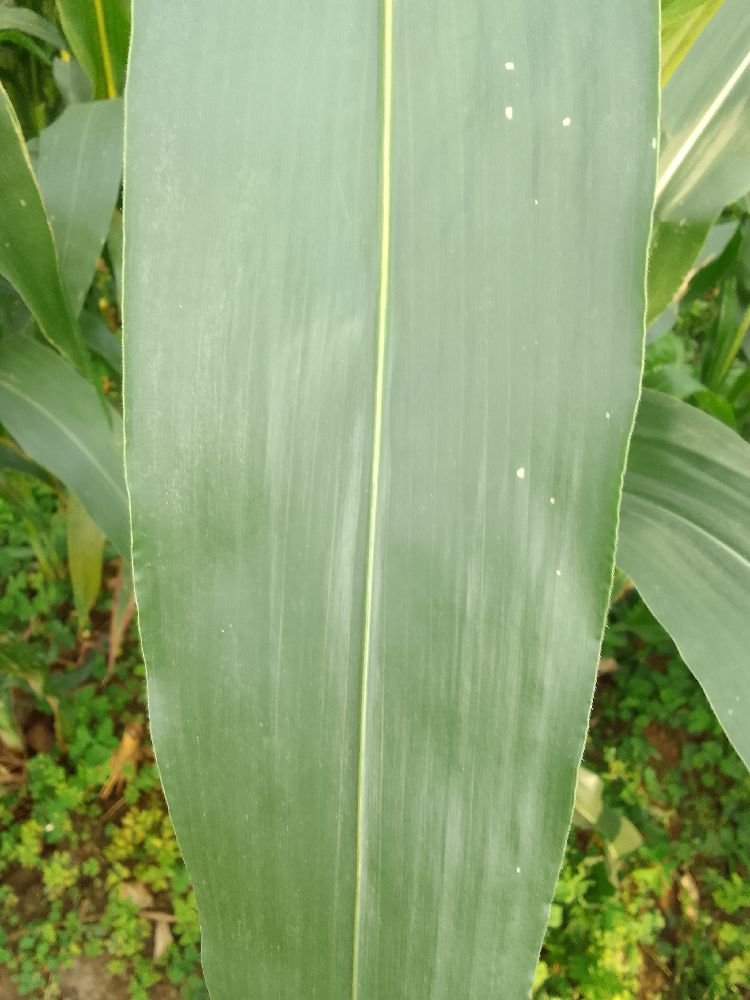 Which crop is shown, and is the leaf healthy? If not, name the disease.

maize, healthy
